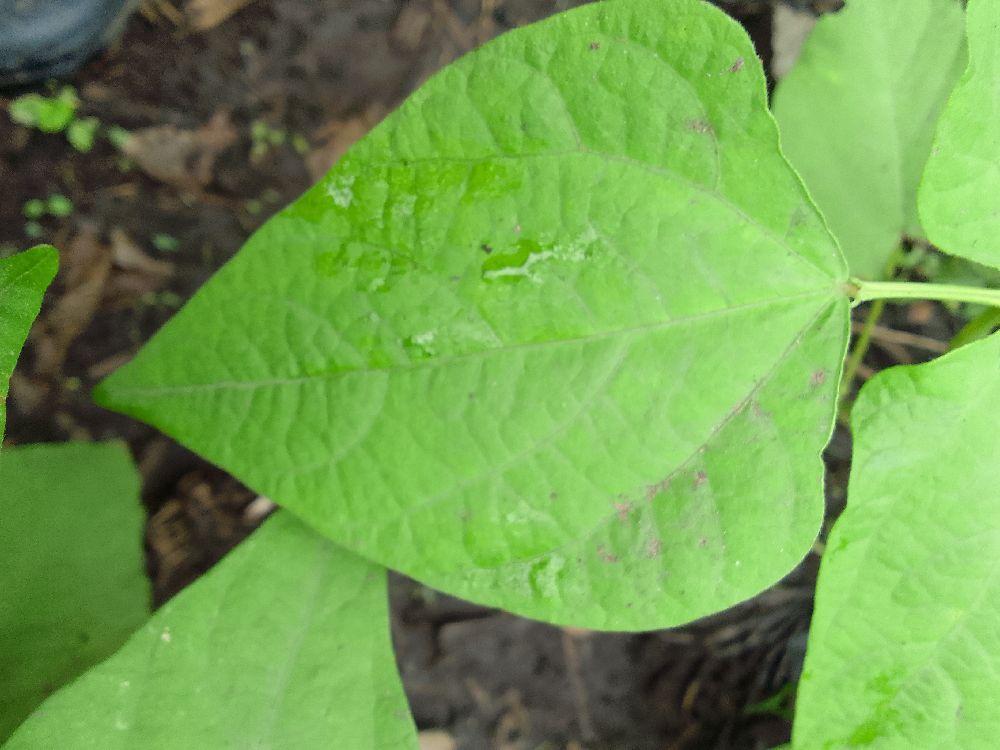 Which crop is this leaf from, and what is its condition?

common bean, healthy
